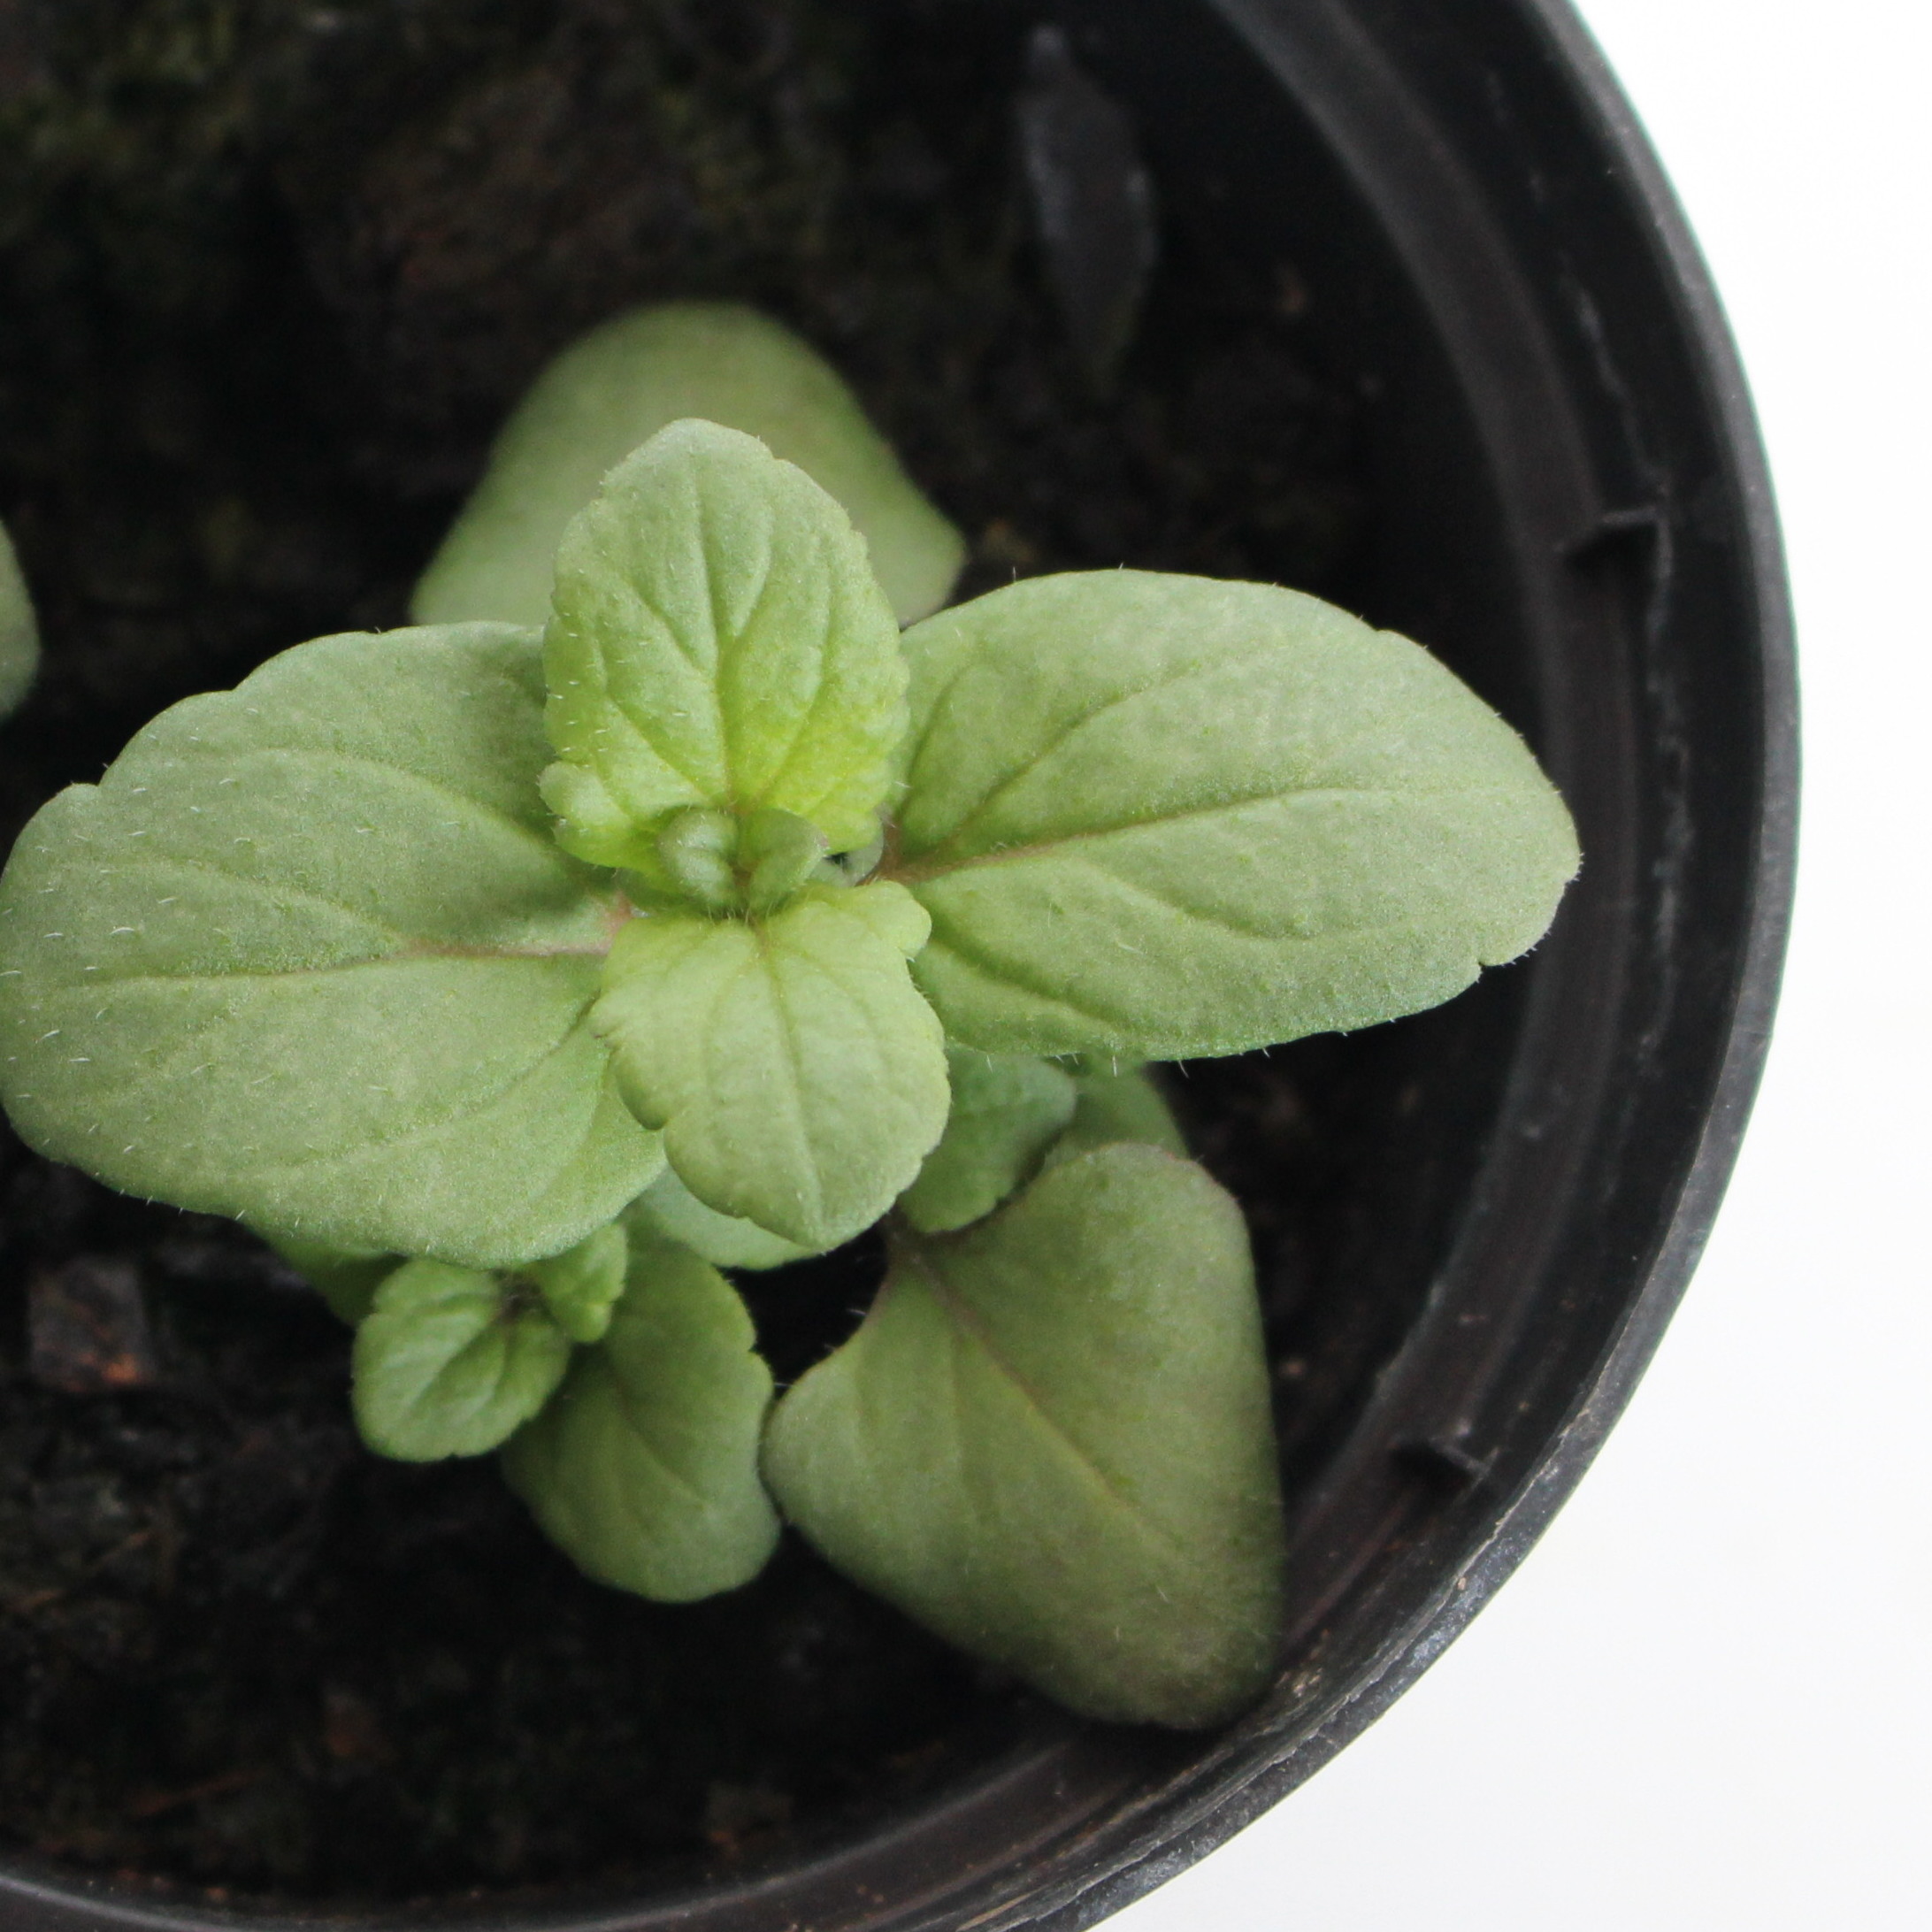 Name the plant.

Veronica persica
